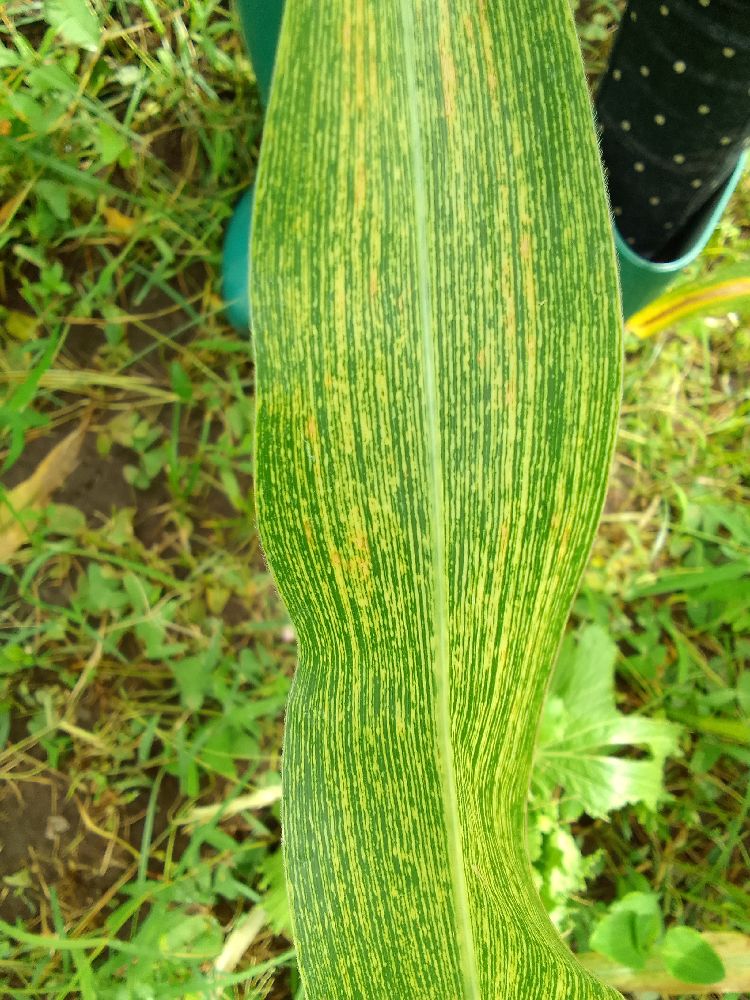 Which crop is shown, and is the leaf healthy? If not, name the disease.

maize, maize streak virus
